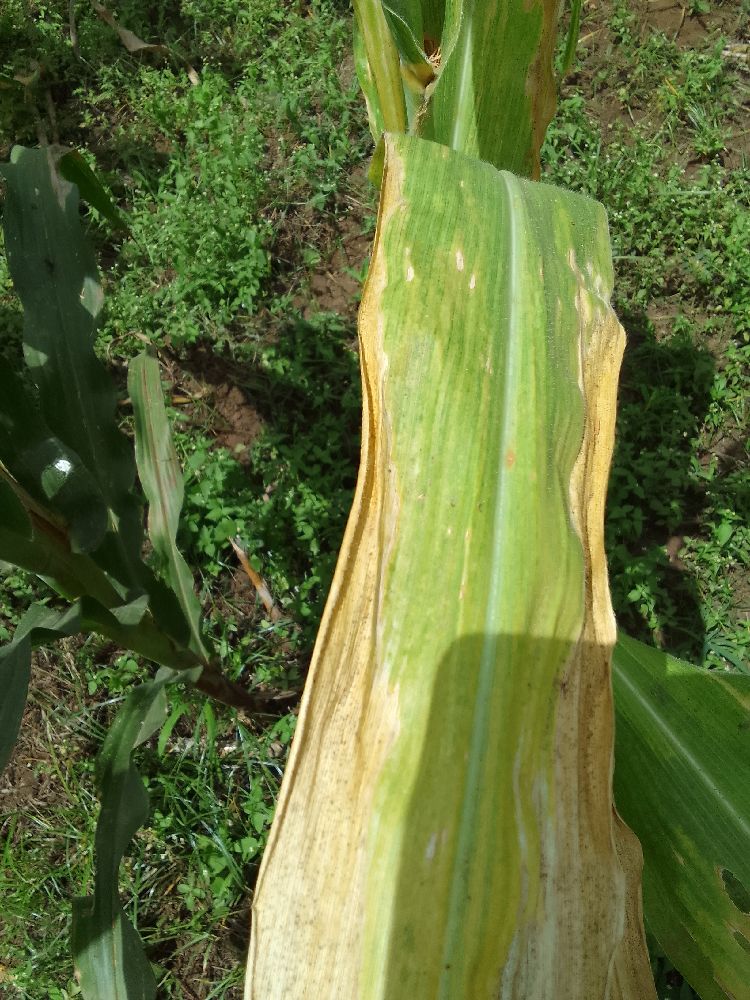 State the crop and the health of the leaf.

maize, maize lethal necrosis
